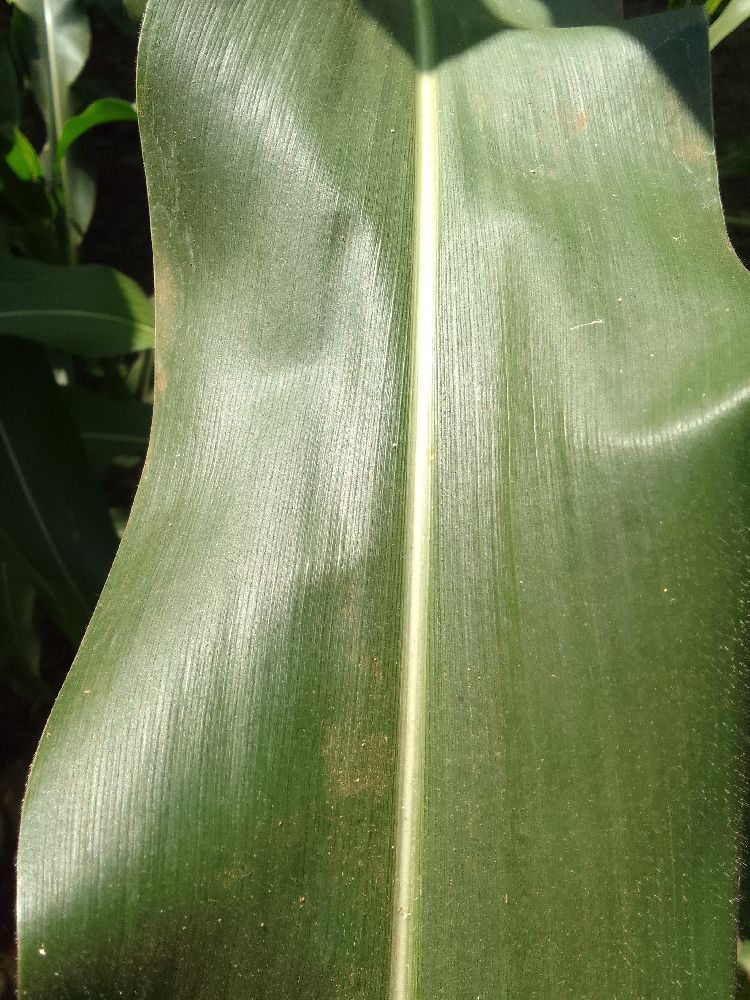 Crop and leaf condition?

maize, healthy
